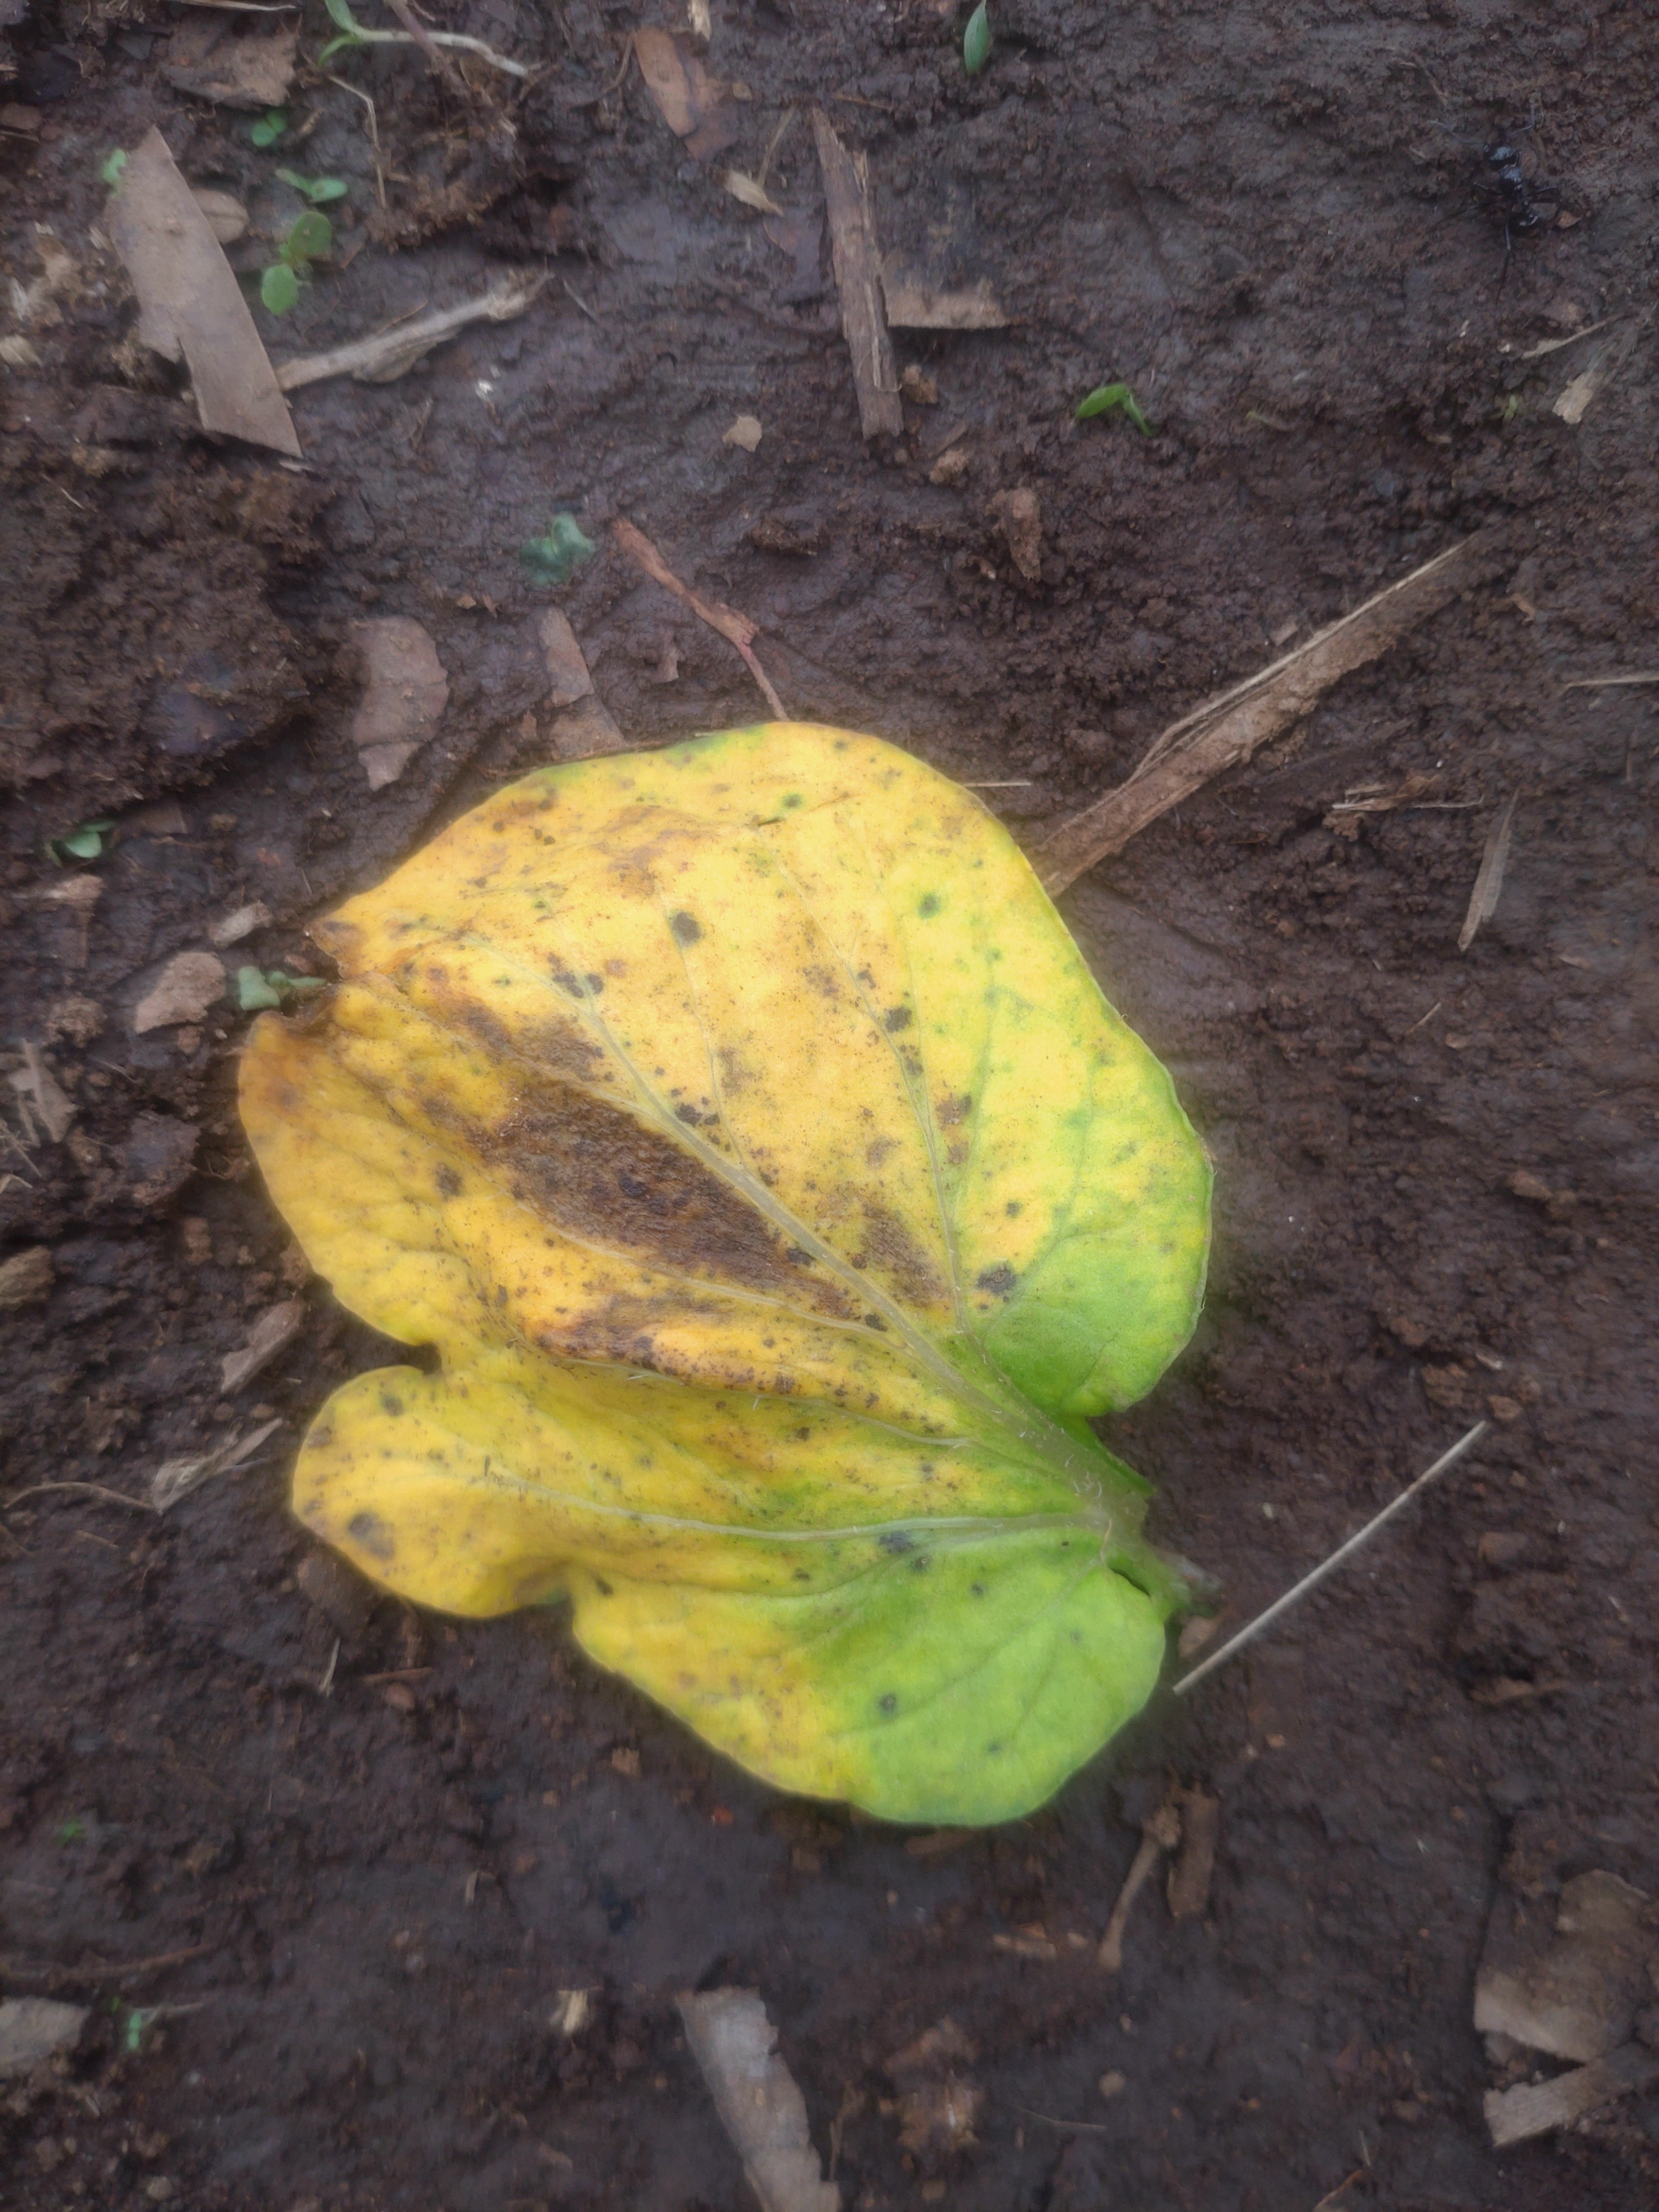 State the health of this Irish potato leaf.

late blight
